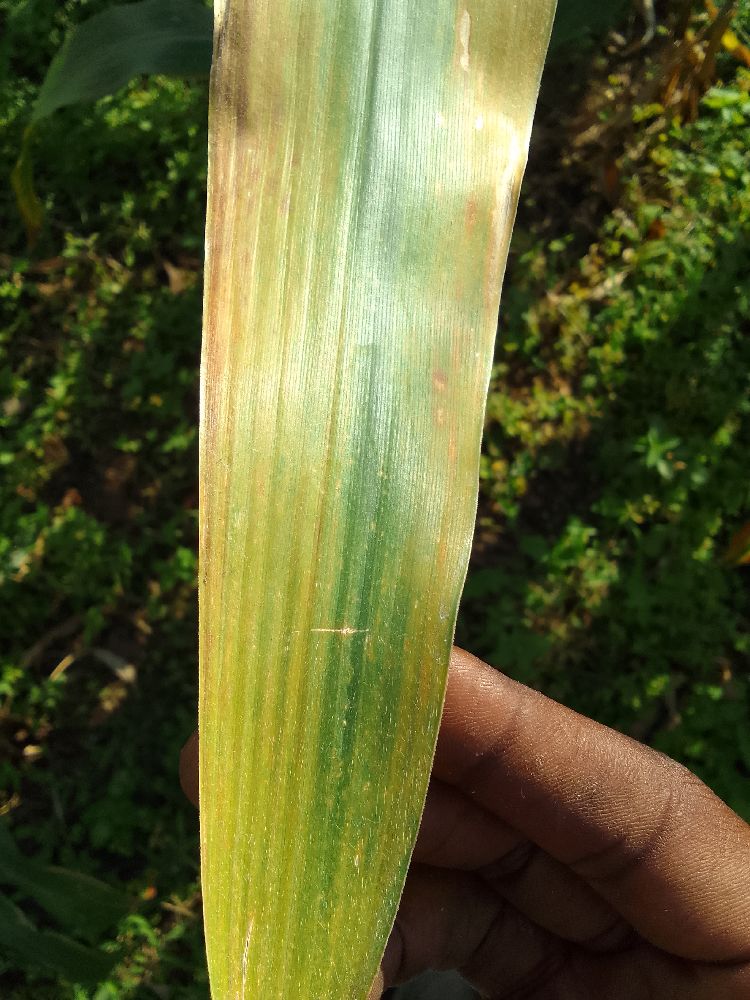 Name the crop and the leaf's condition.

maize, maize lethal necrosis
